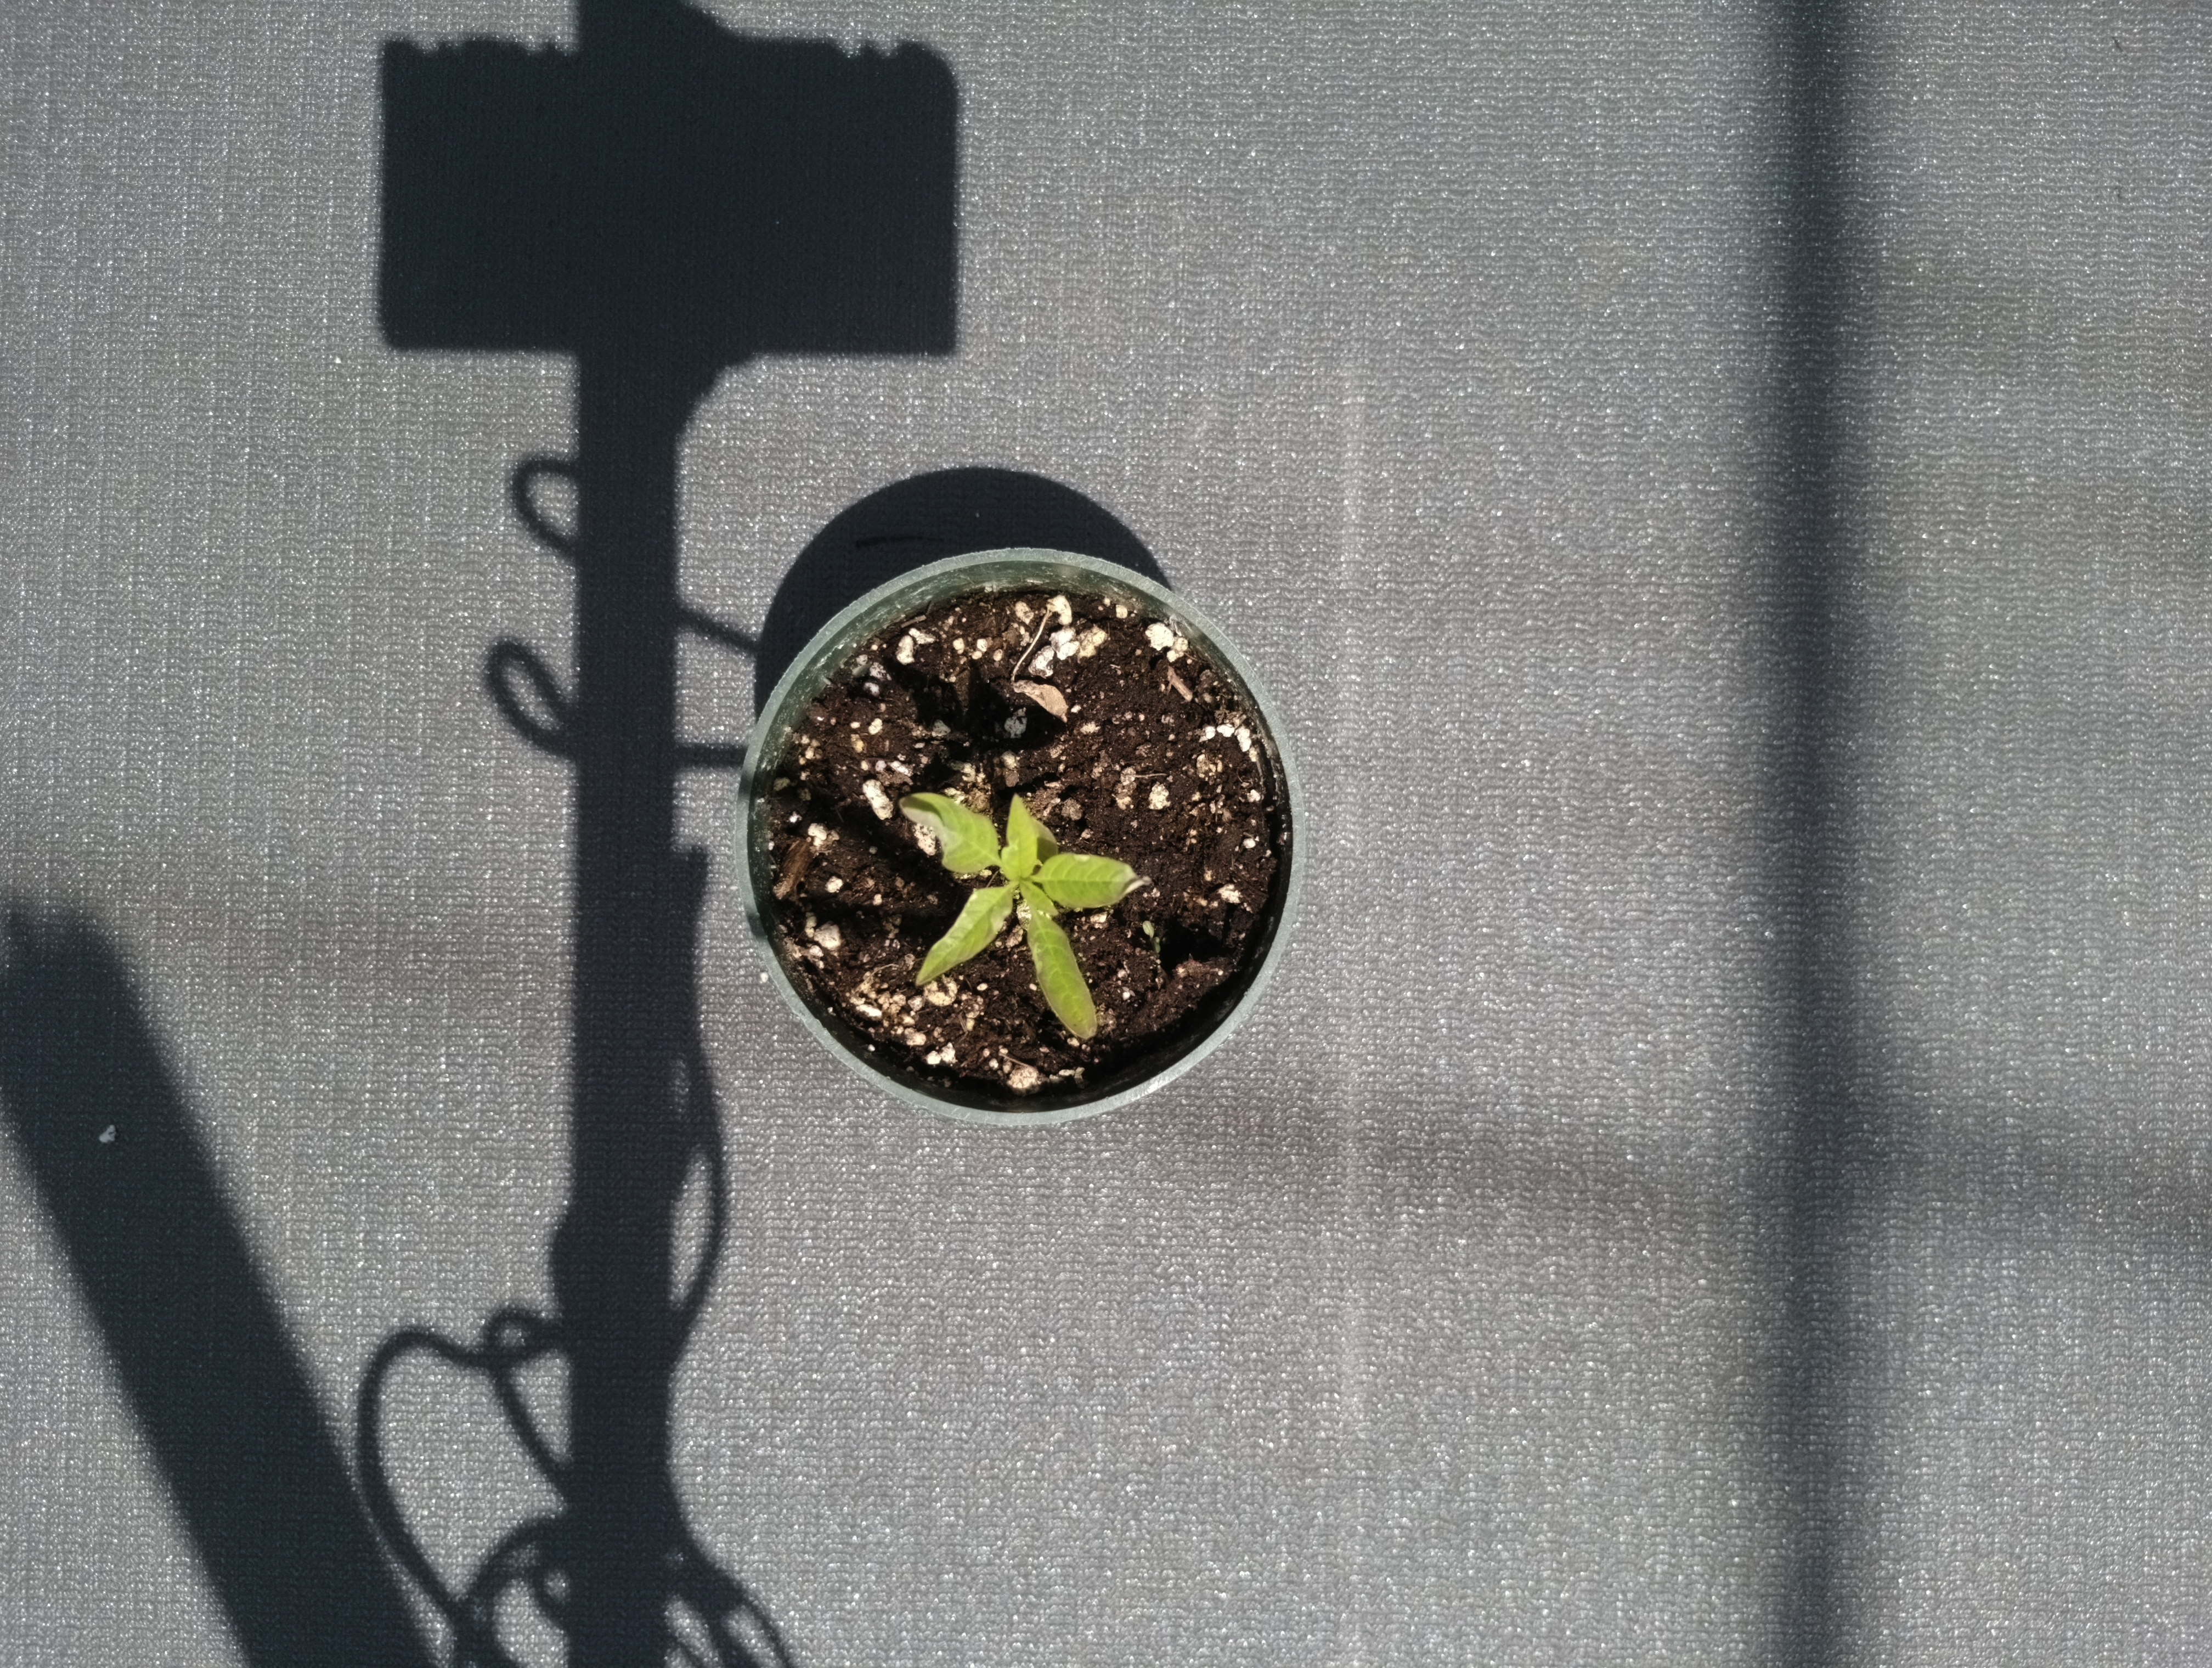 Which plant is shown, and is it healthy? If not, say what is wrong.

waterhemp, chlorosis only
